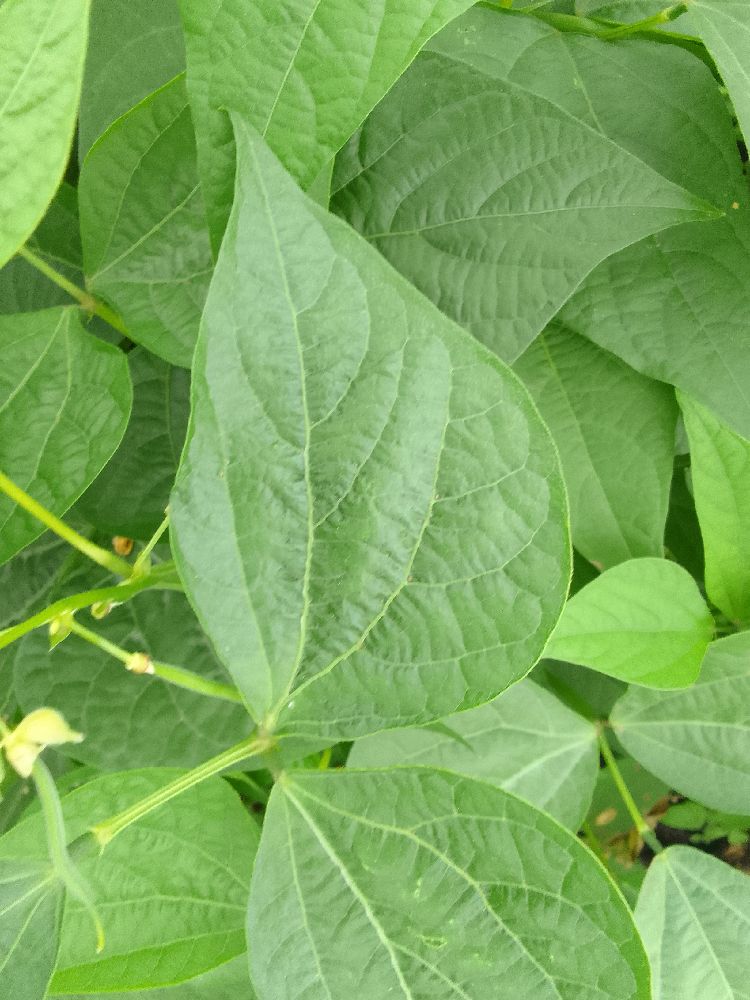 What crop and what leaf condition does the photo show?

common bean, healthy
